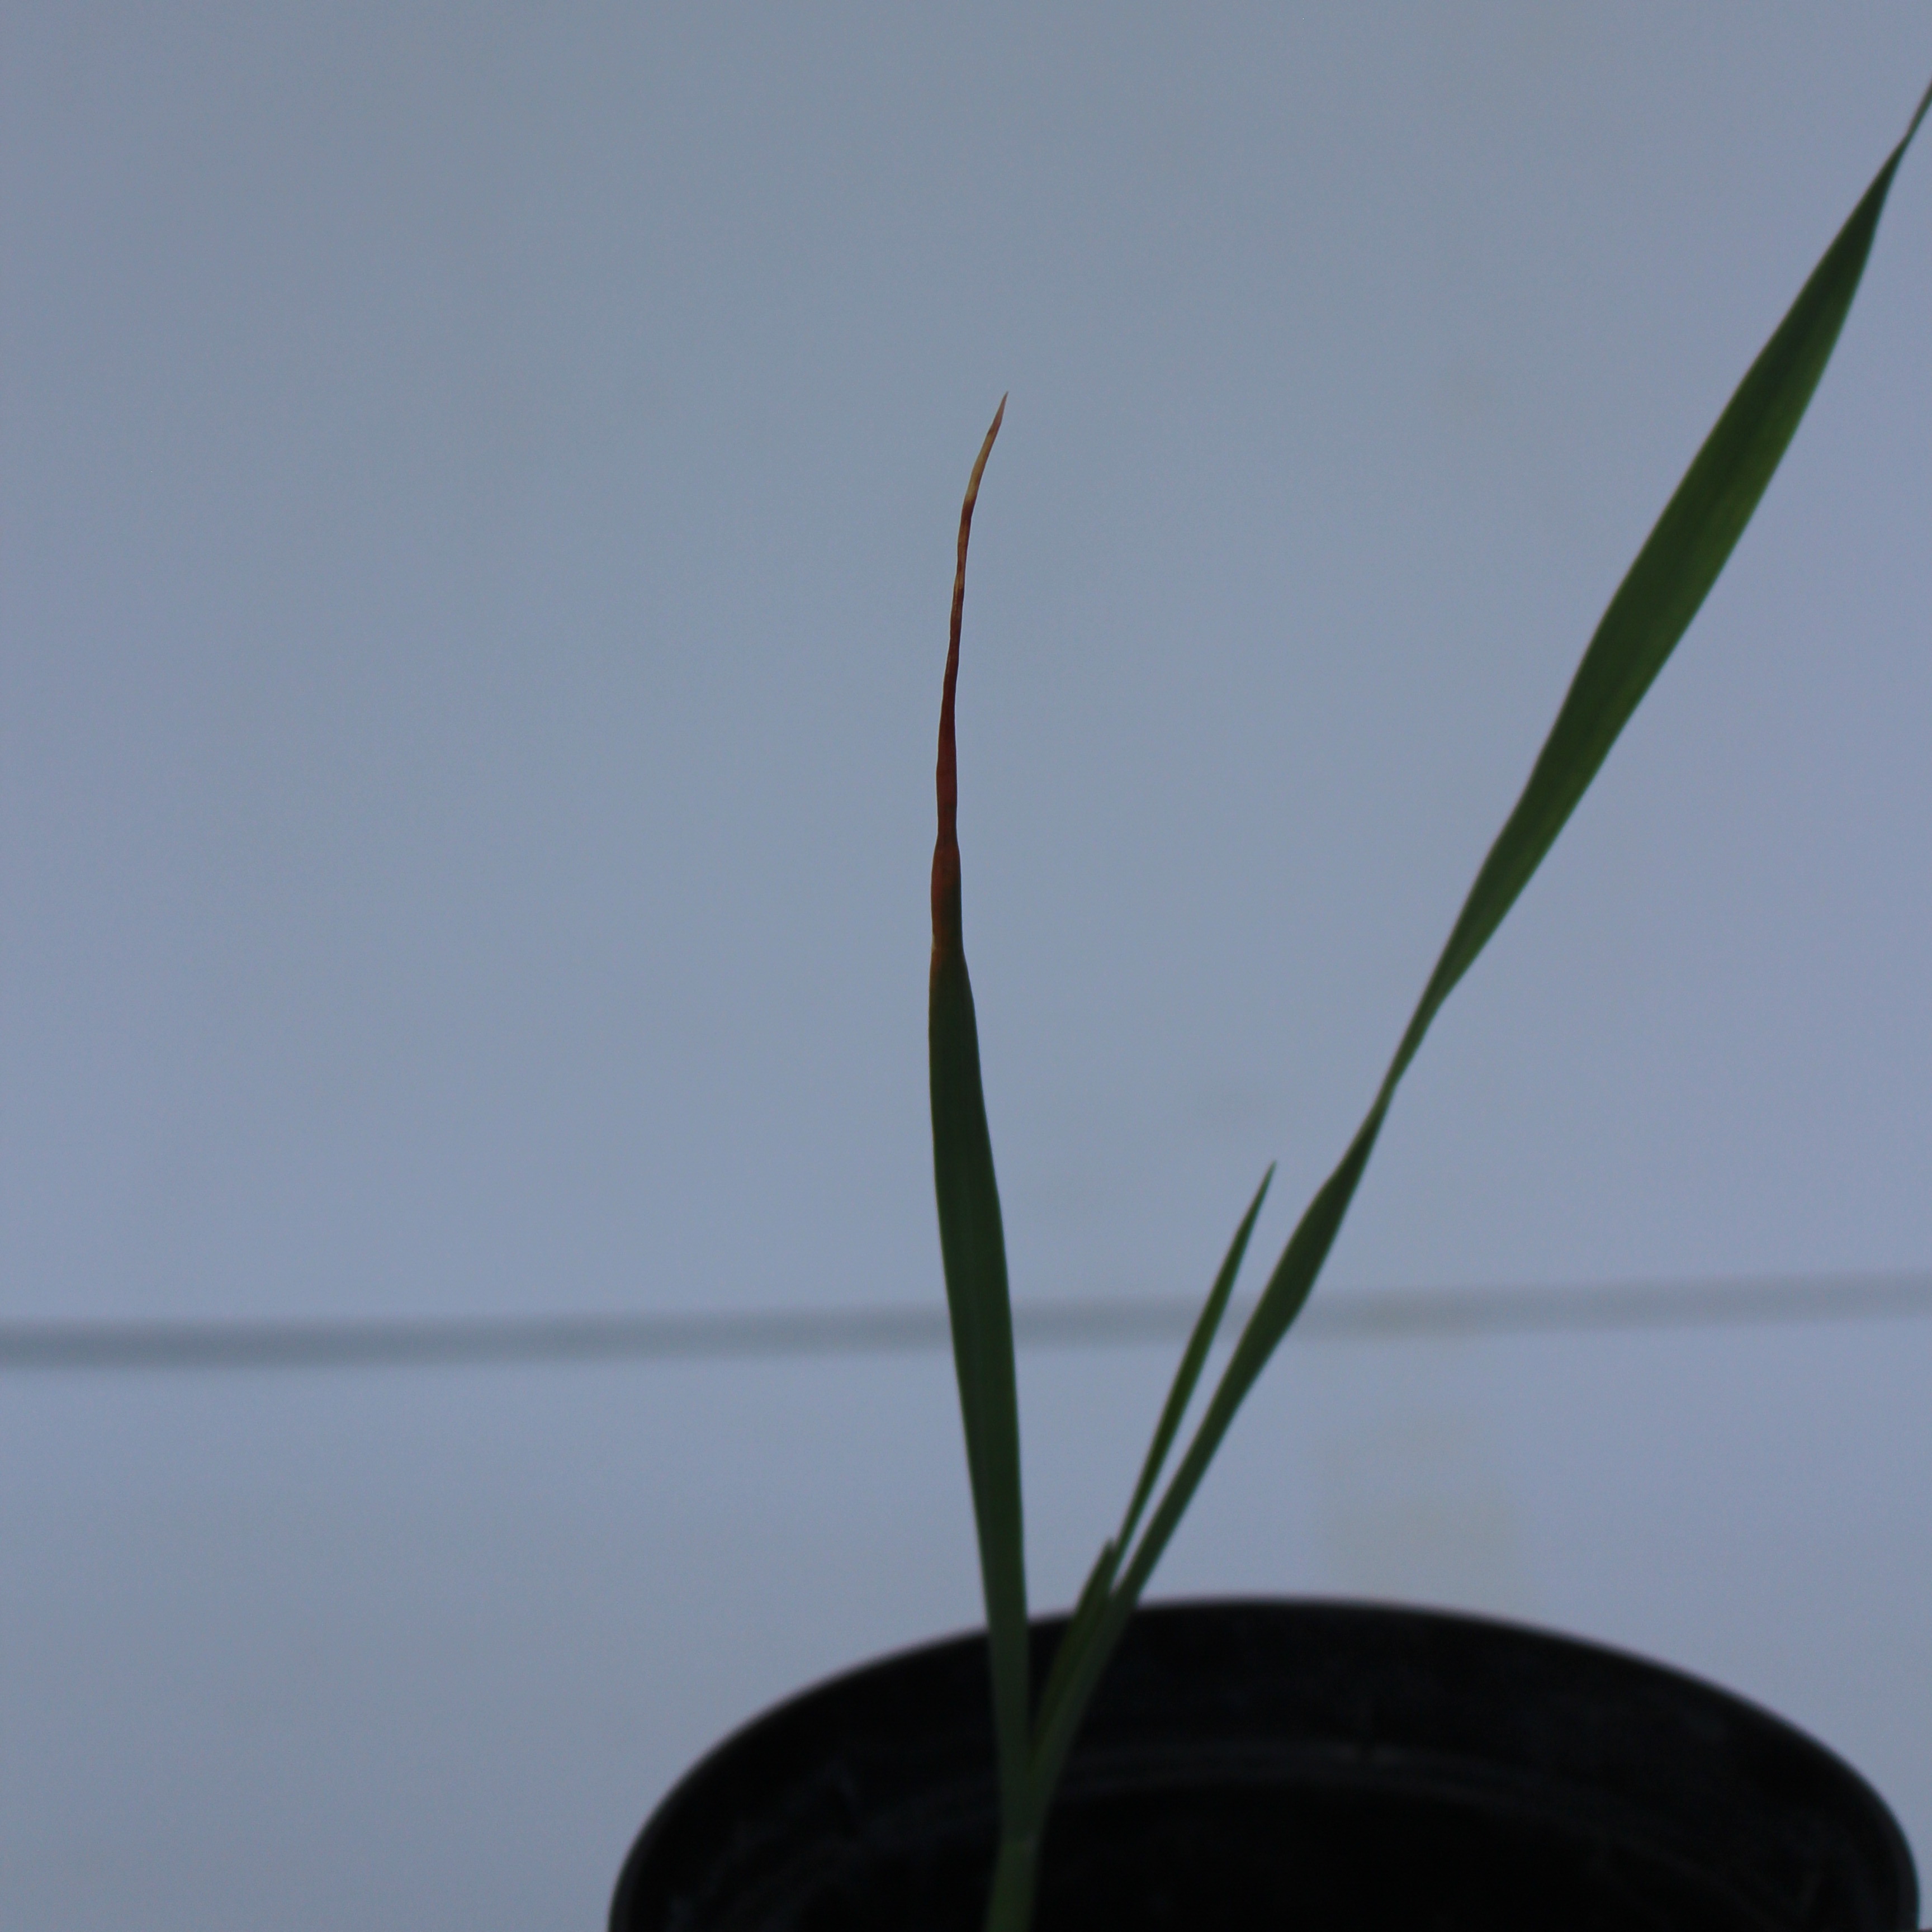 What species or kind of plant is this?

Avena sterilis
